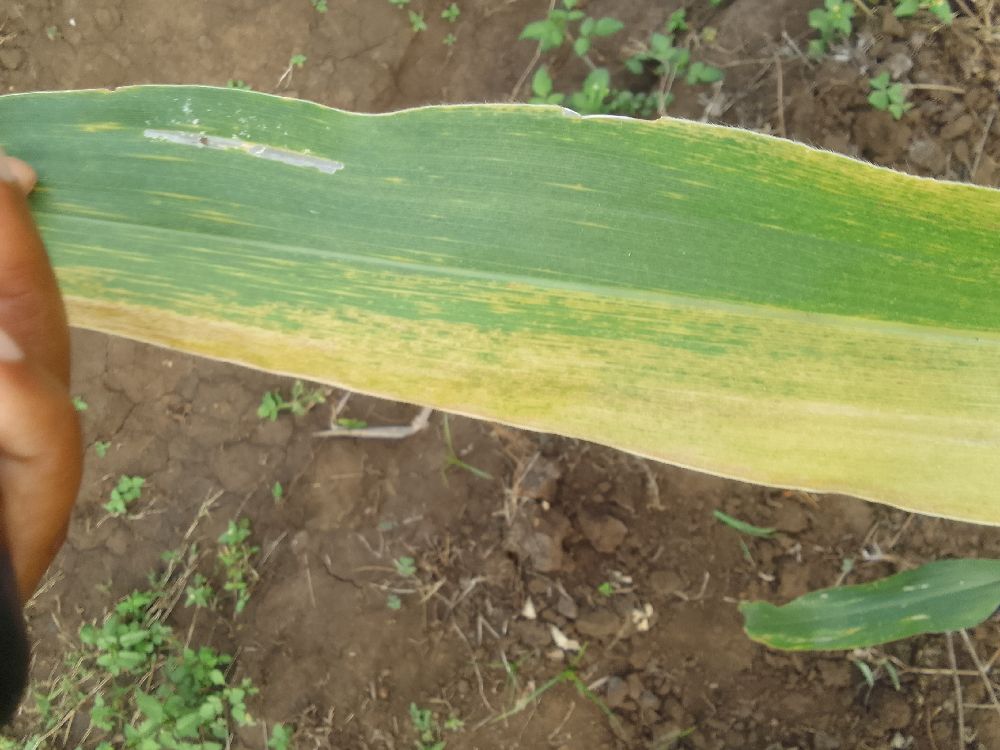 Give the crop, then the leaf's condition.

maize, maize lethal necrosis
